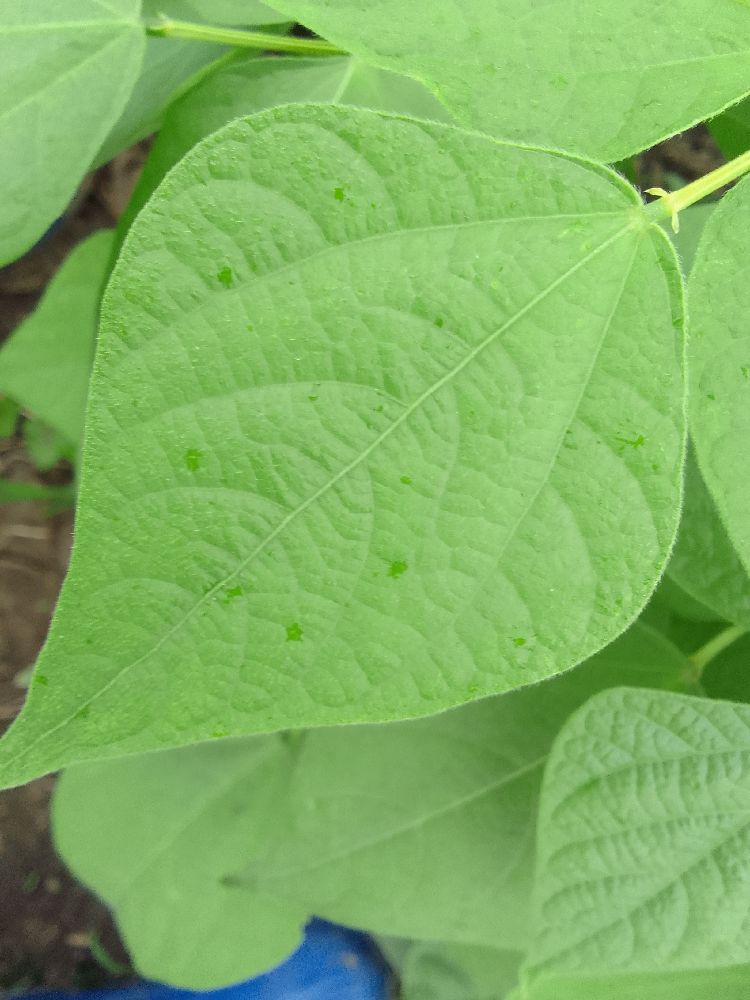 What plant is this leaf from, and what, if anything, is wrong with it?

common bean, healthy
